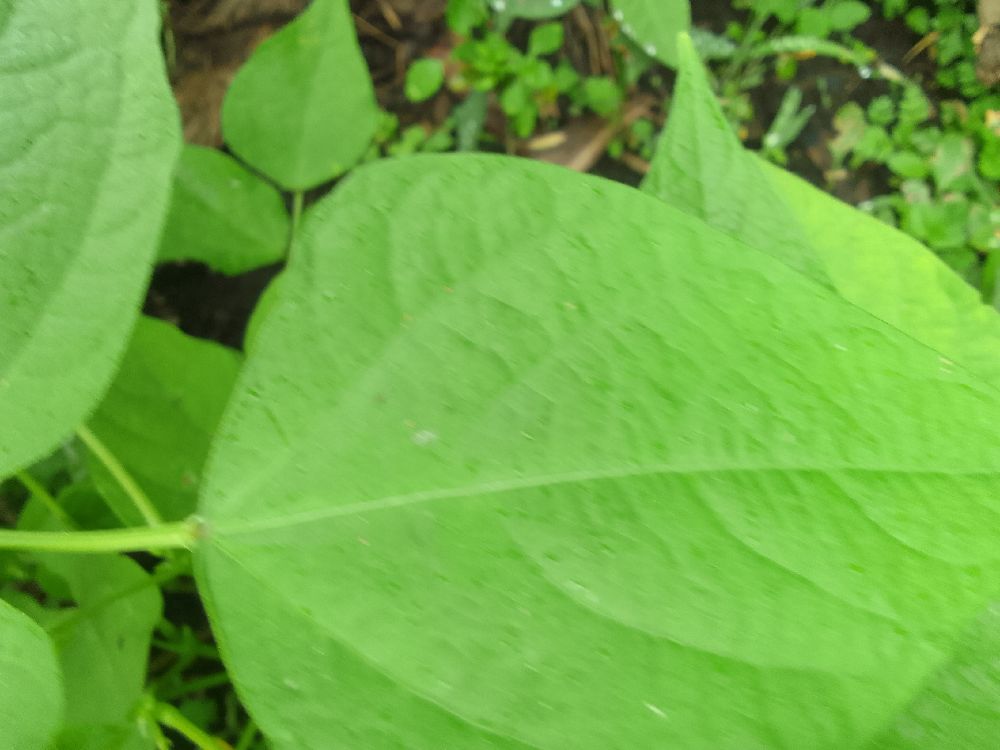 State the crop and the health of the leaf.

common bean, healthy
